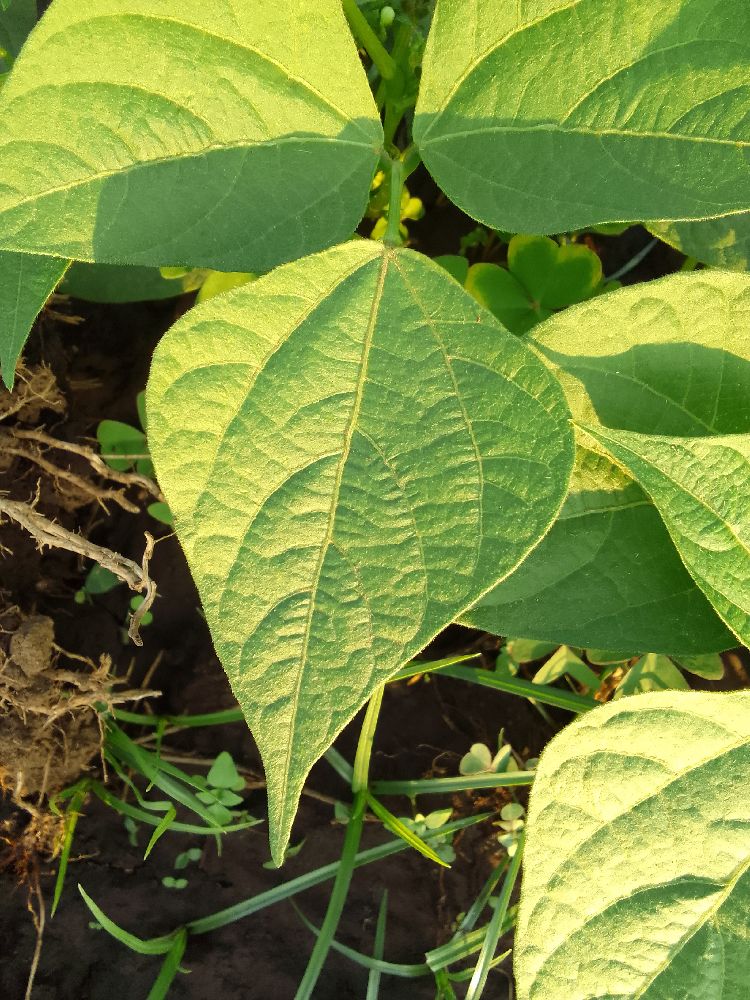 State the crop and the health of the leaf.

common bean, healthy
